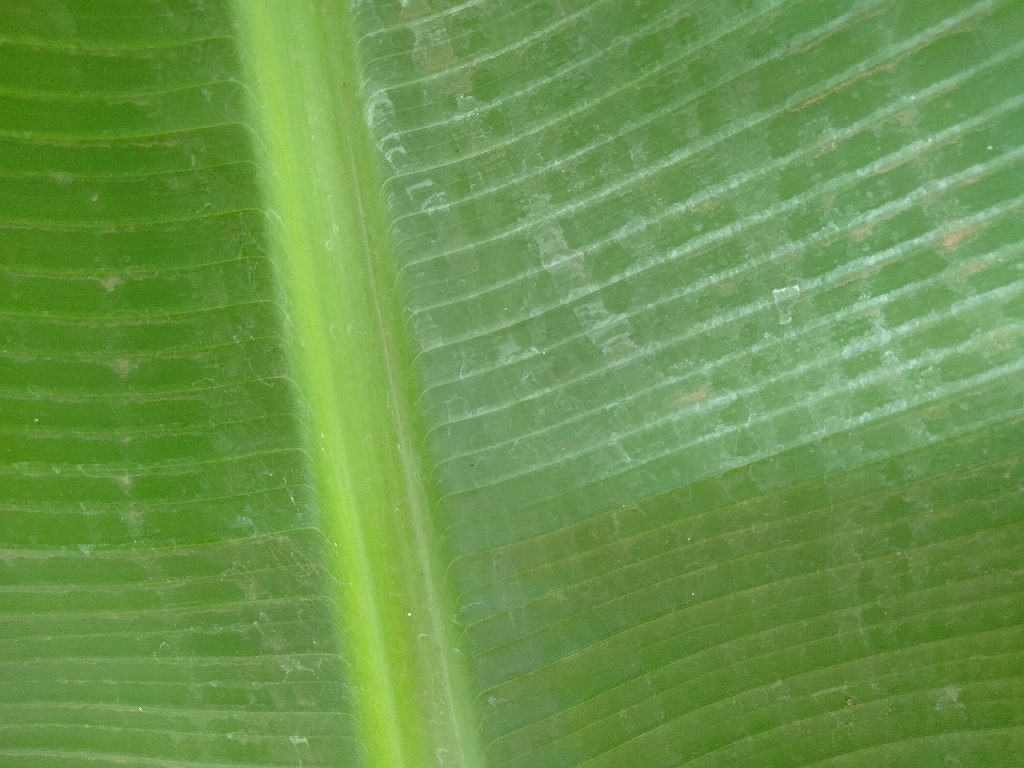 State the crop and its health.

banana, healthy
